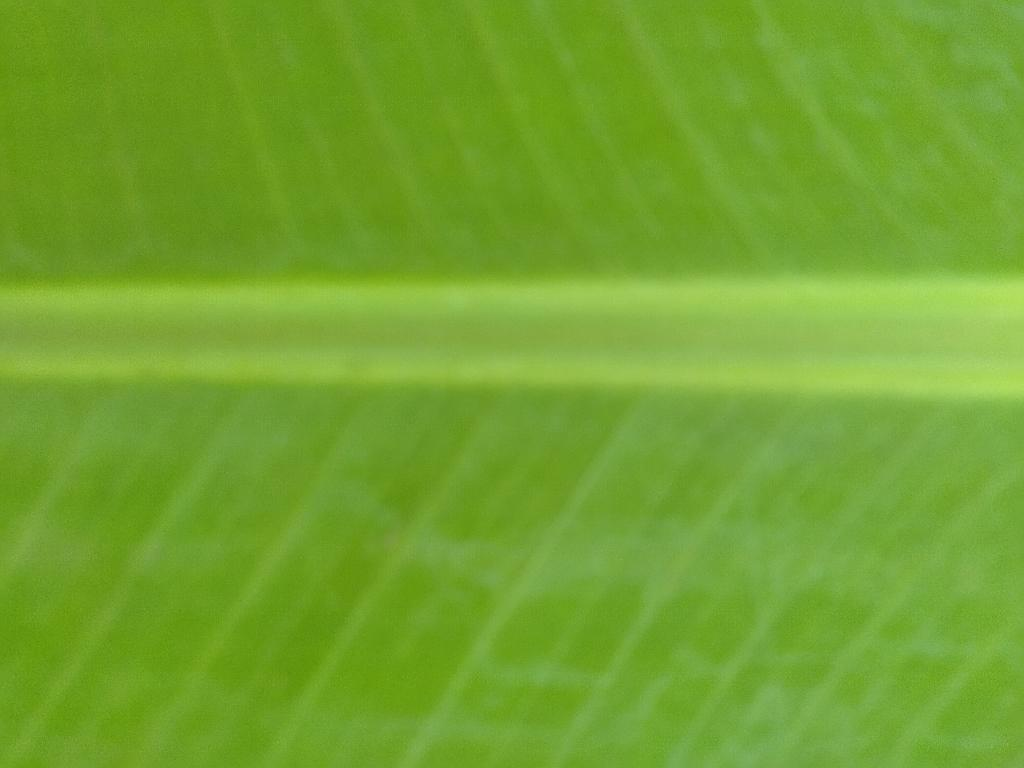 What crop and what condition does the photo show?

banana, healthy
